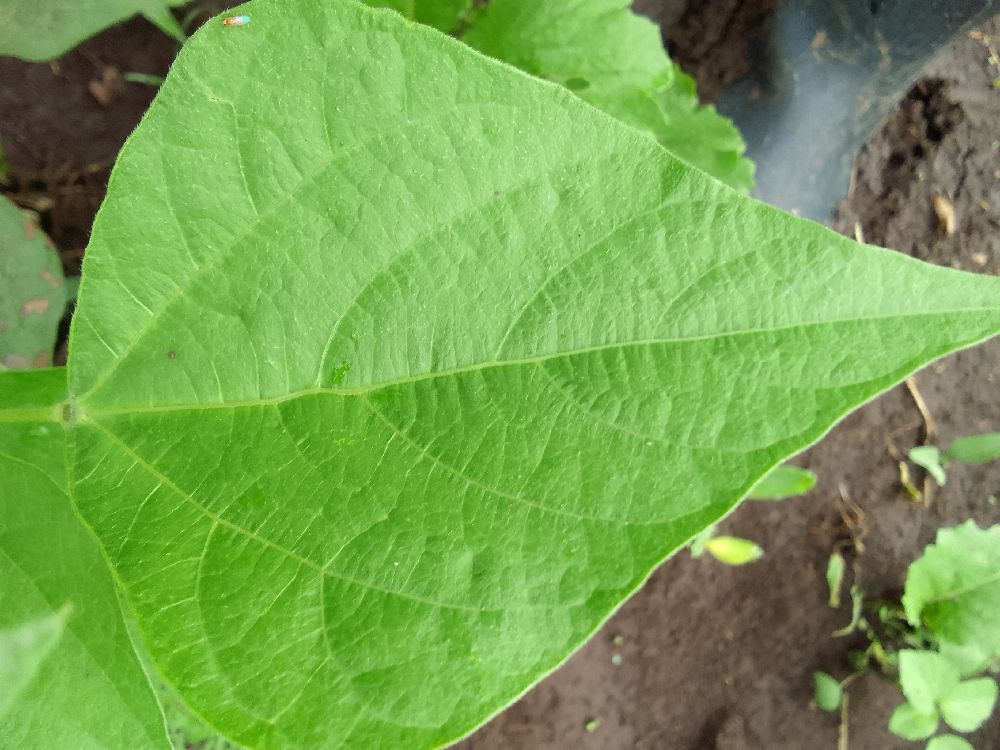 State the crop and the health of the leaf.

common bean, healthy
